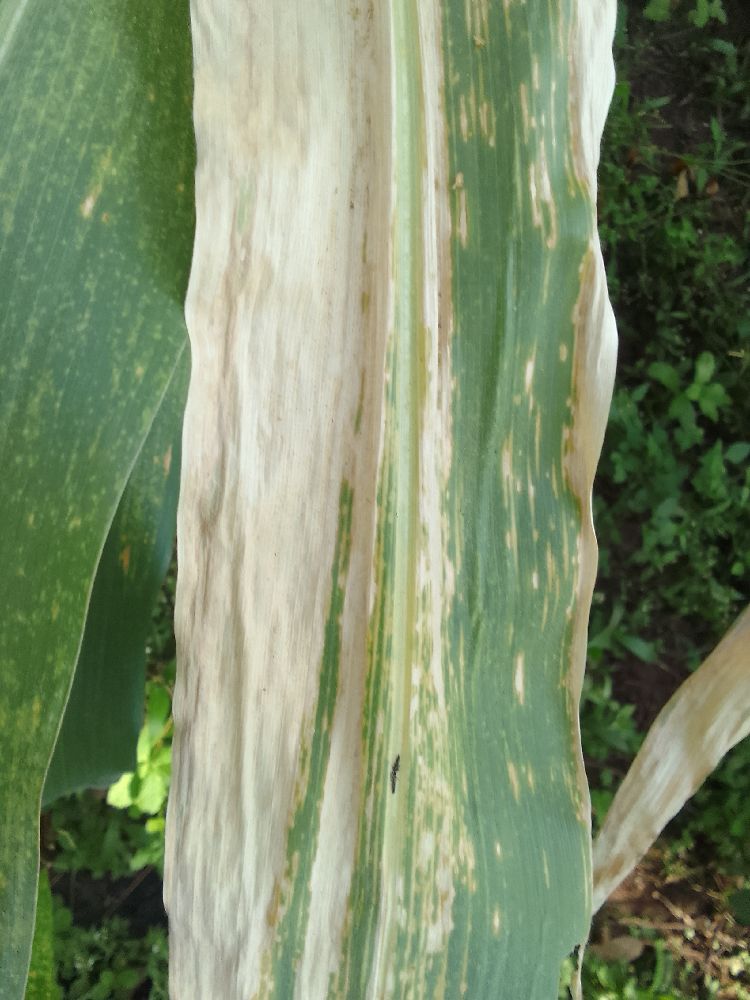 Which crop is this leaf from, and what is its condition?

maize, maize lethal necrosis
